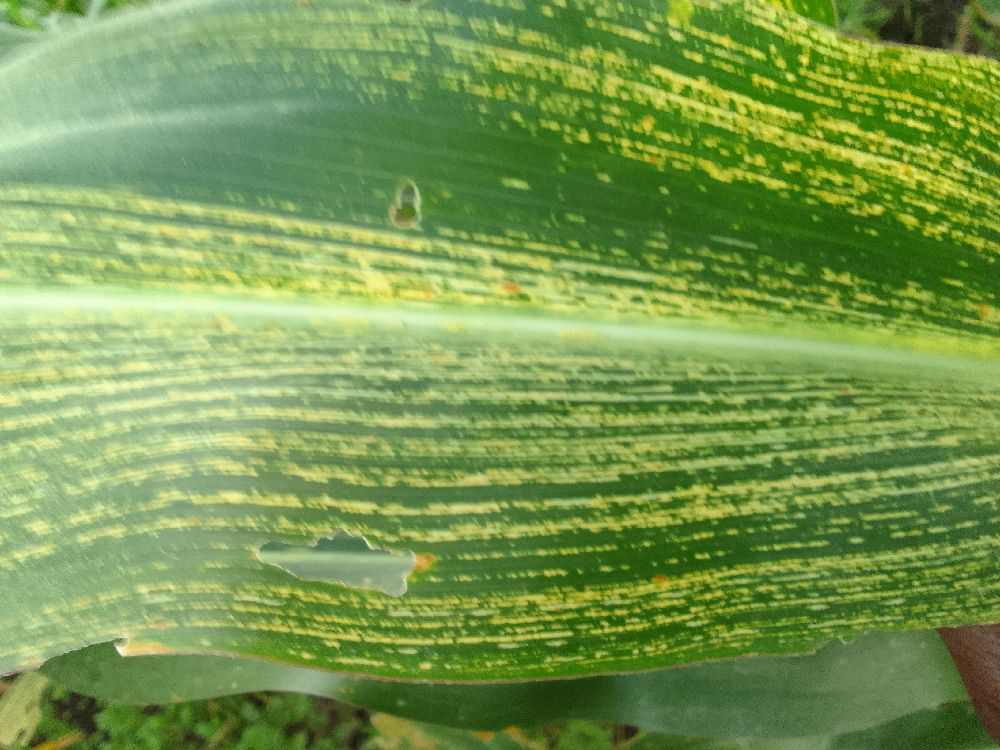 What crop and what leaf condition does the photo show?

maize, maize streak virus
